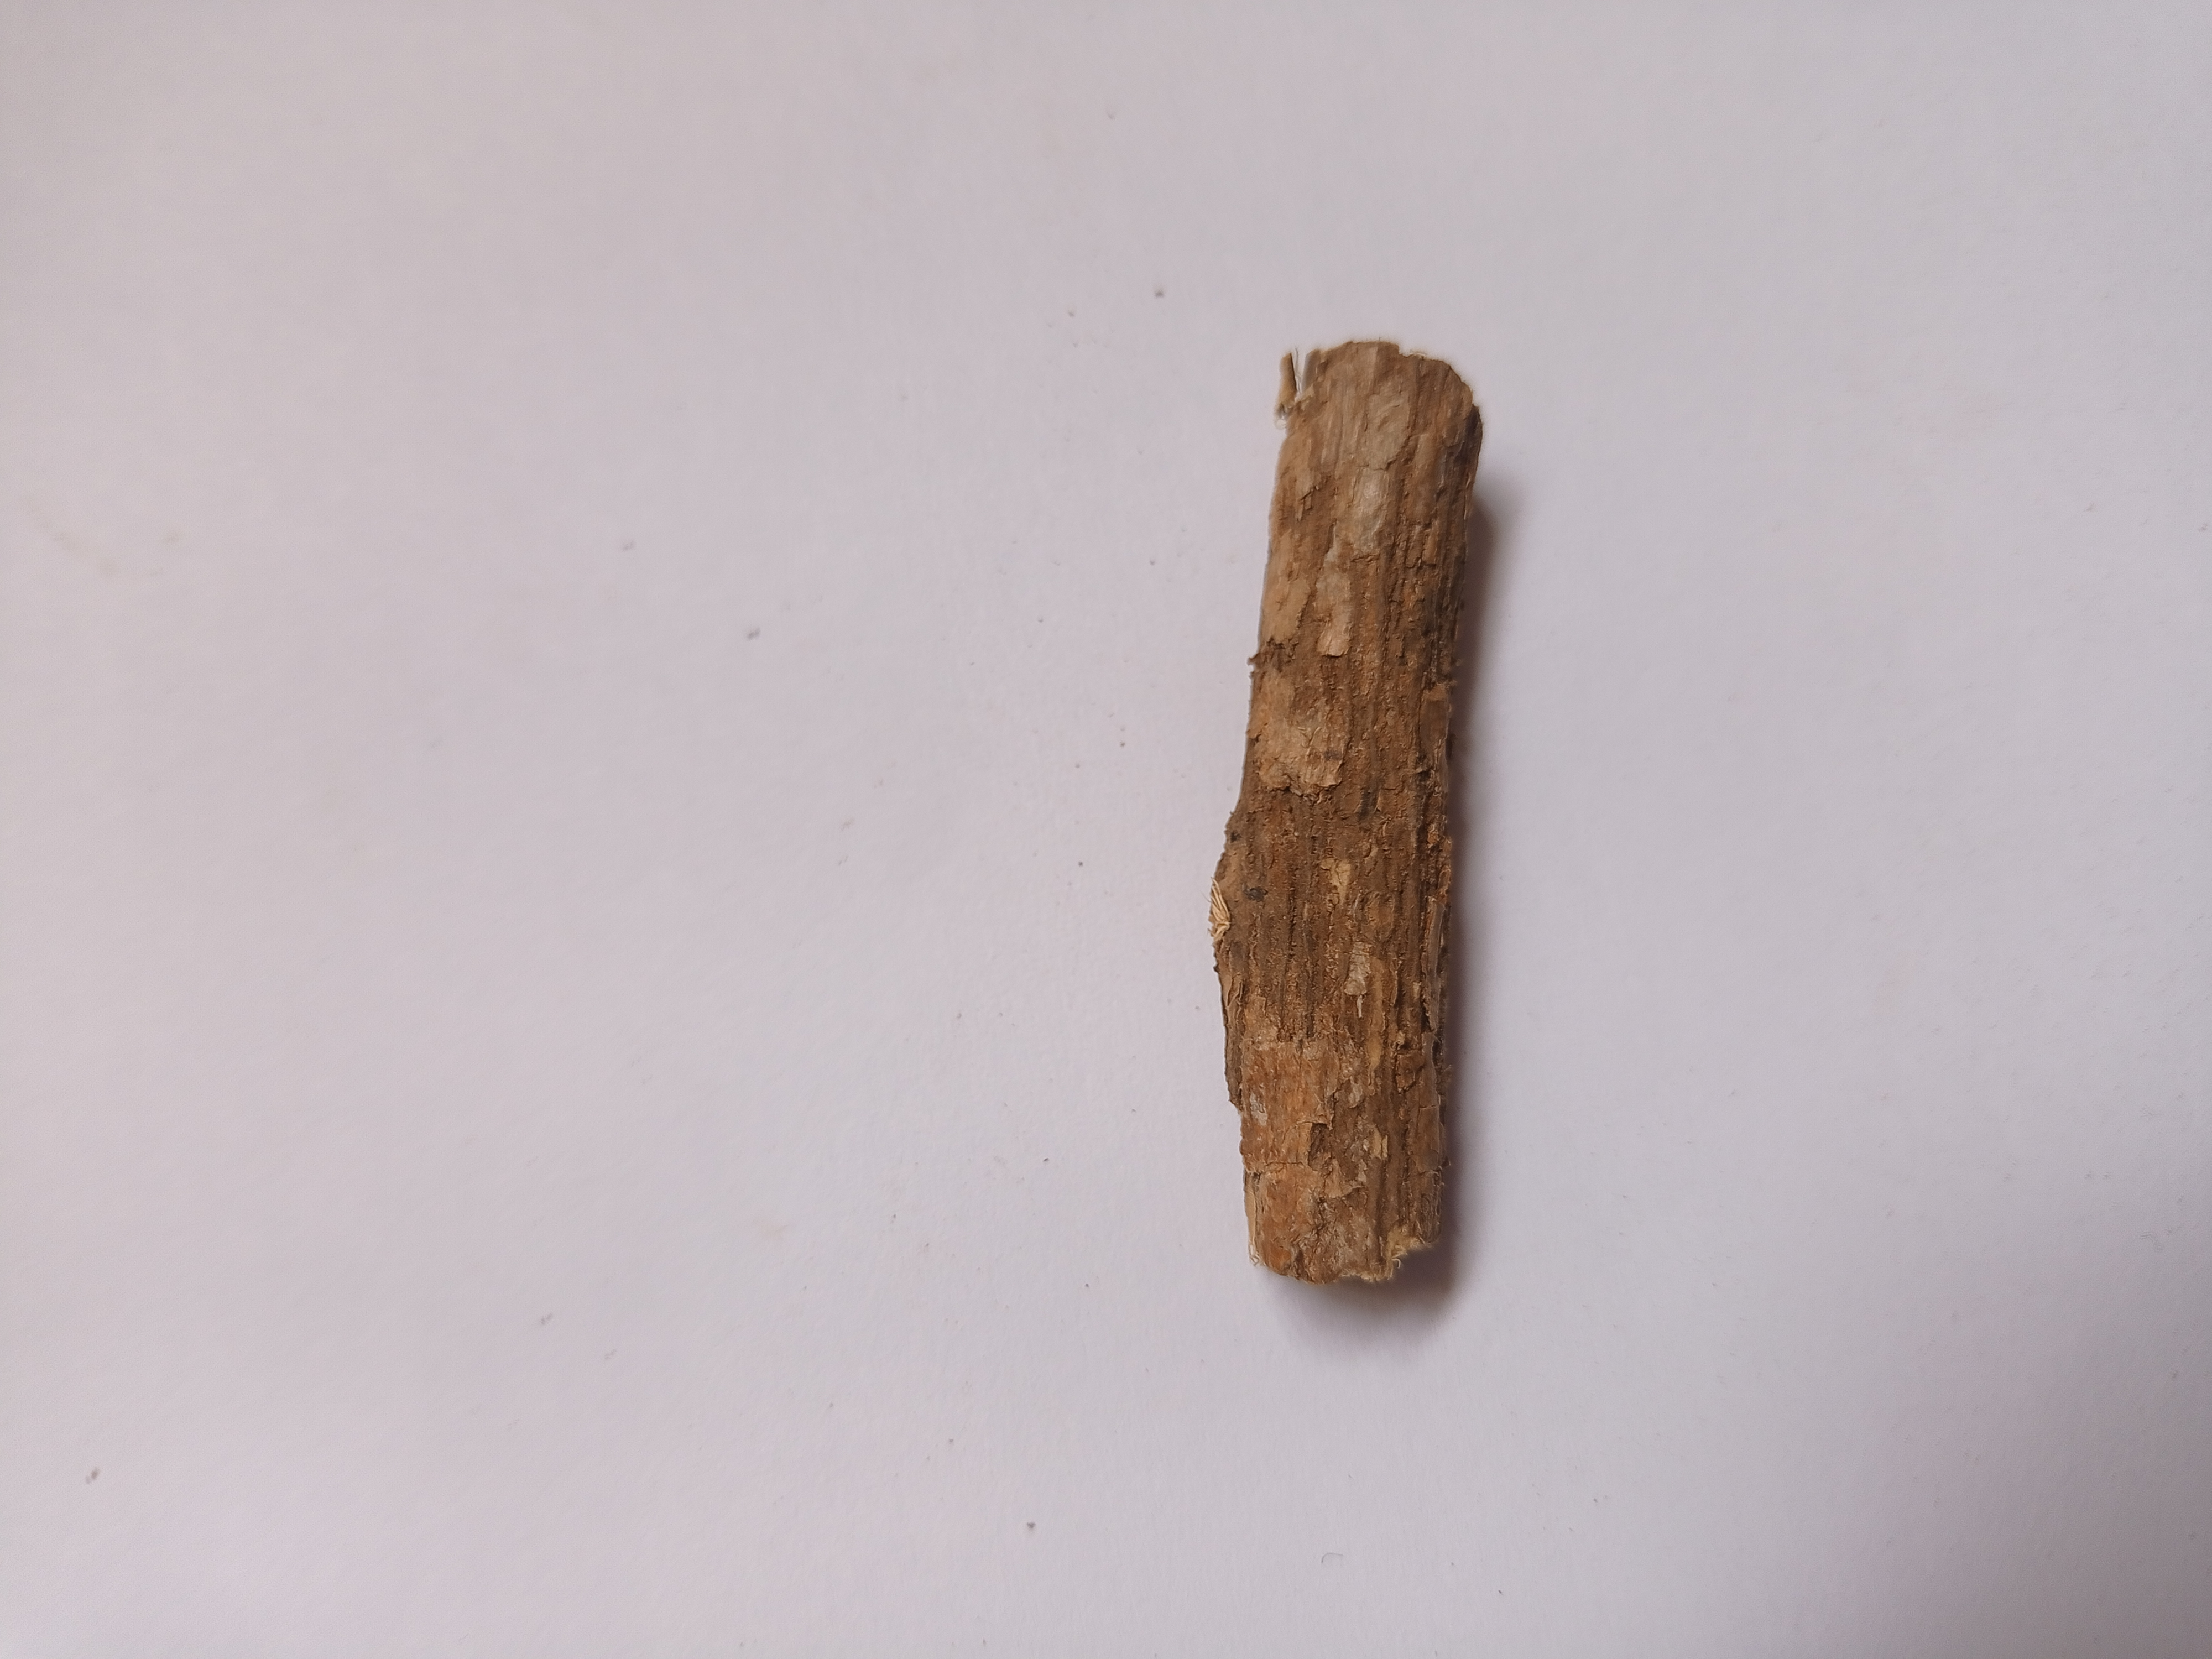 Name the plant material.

jesthamadh
